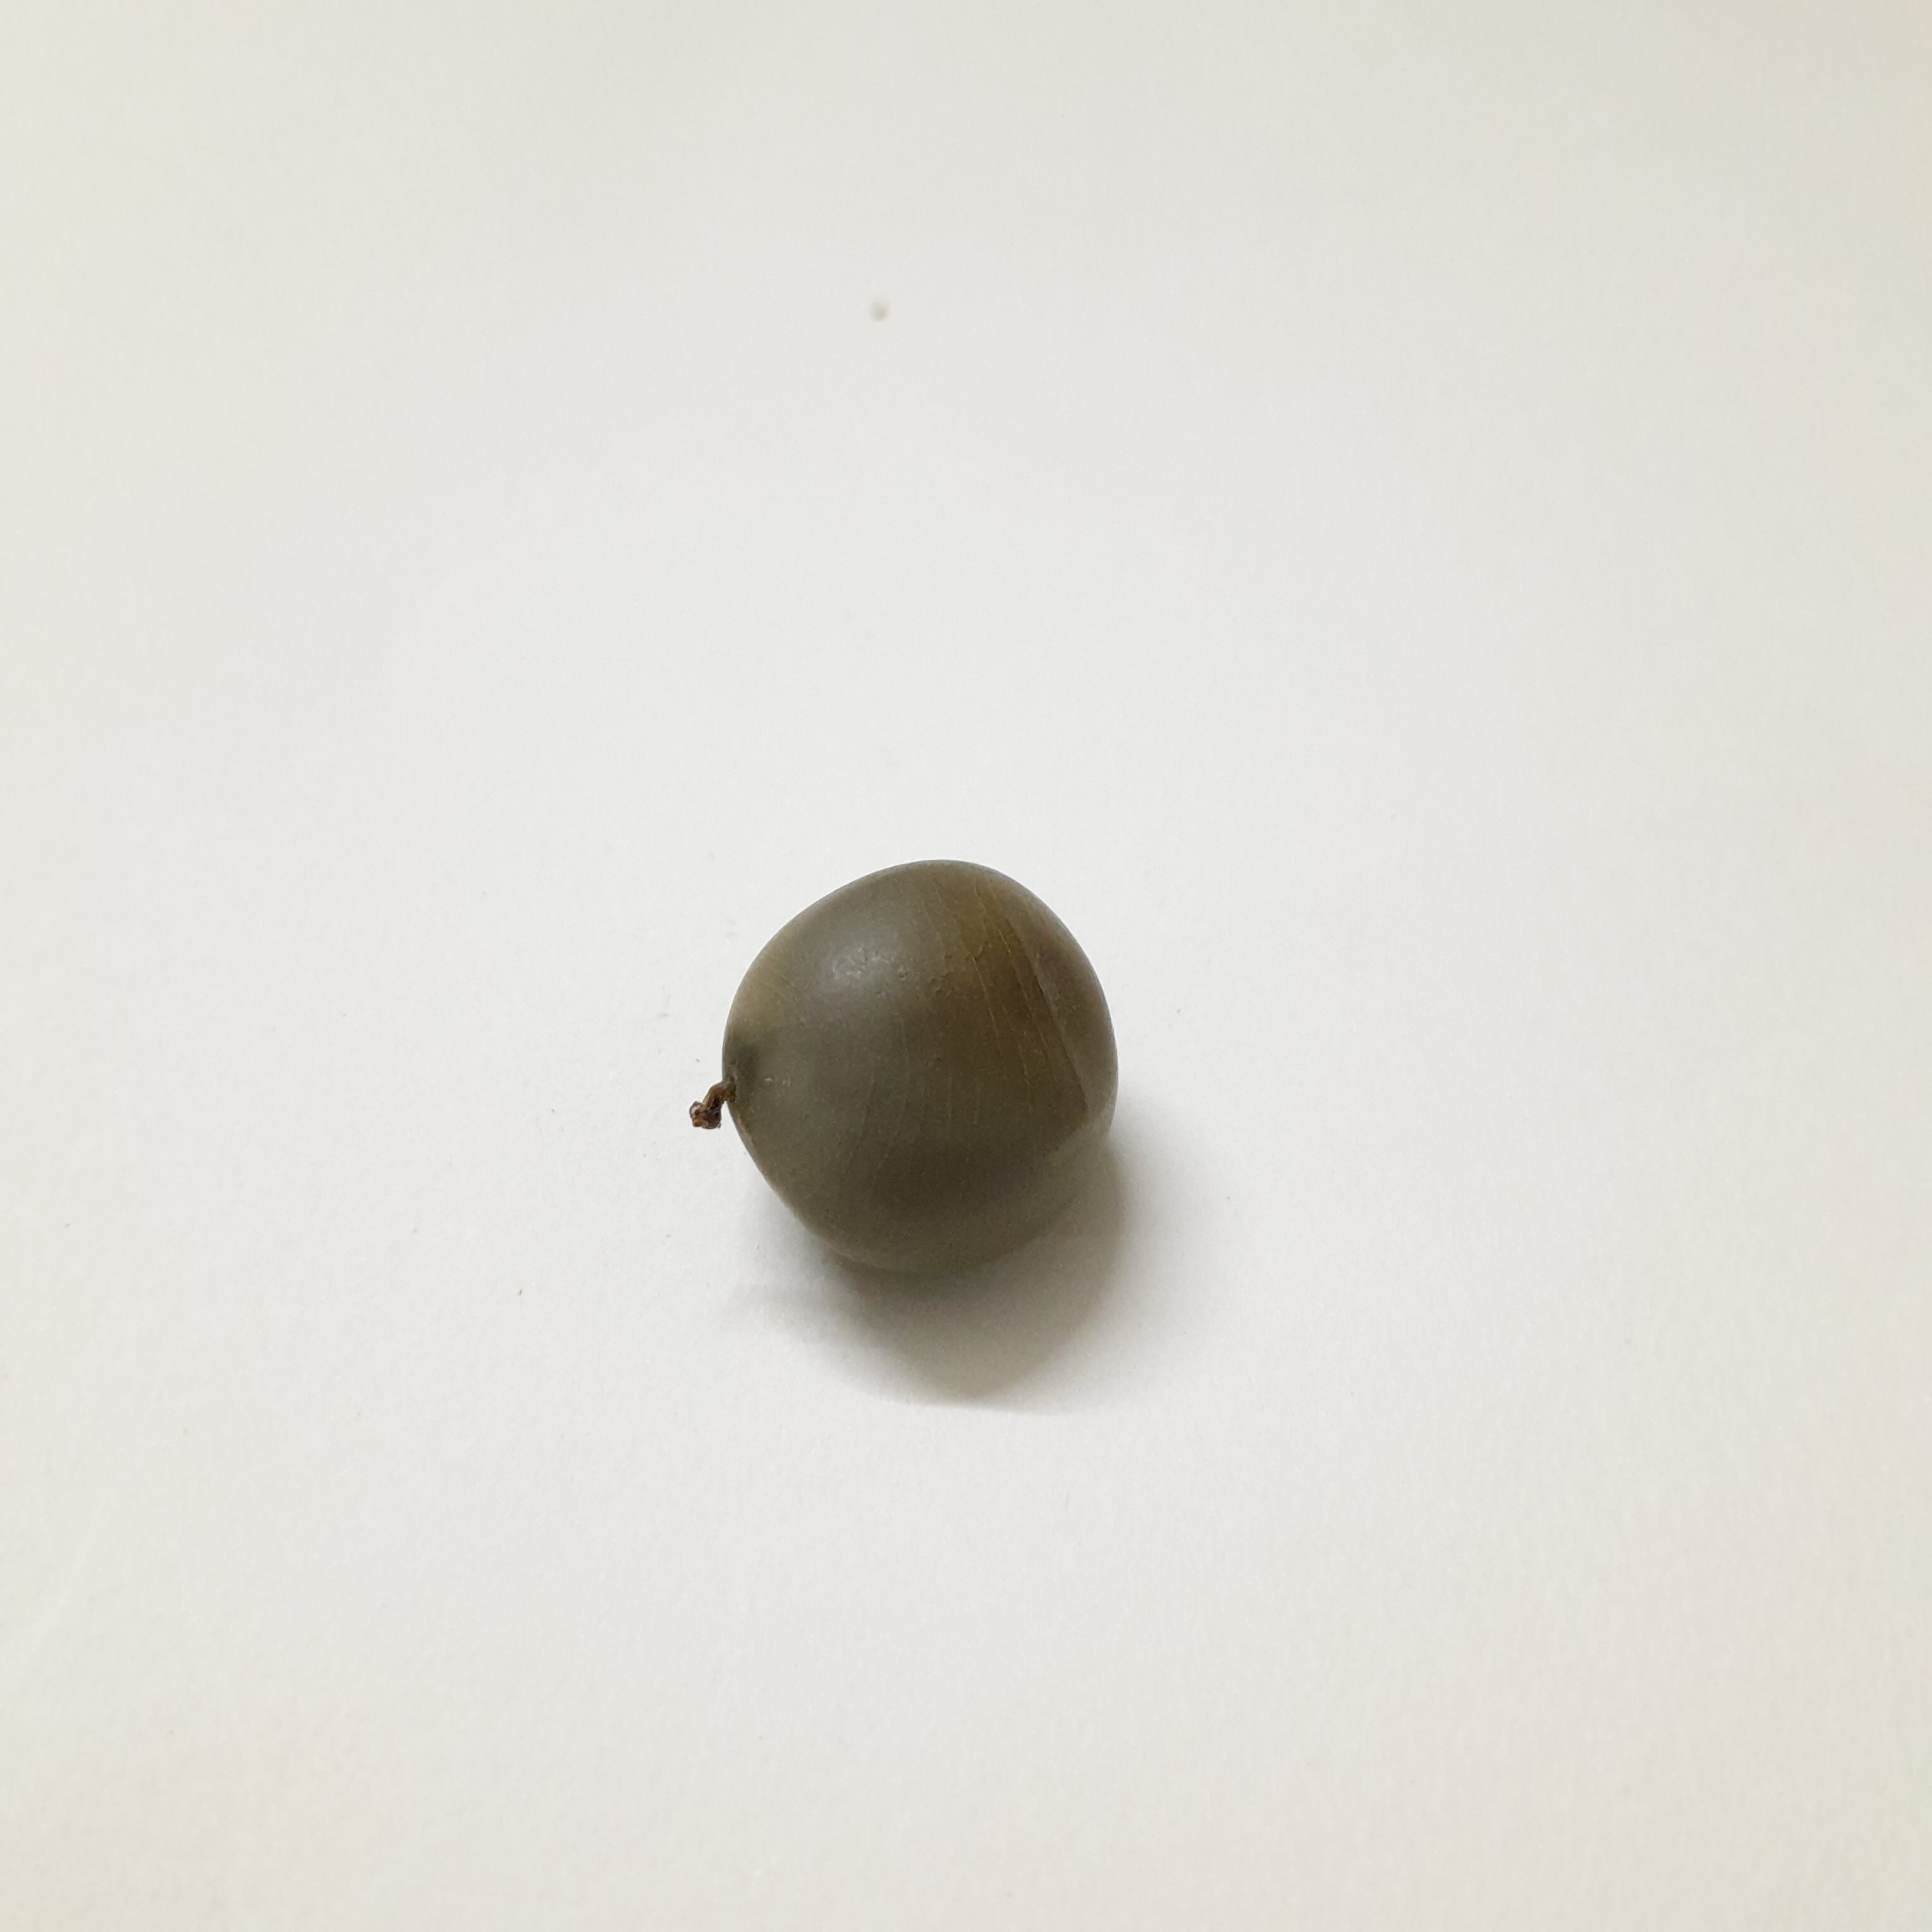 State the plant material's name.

sagargota
